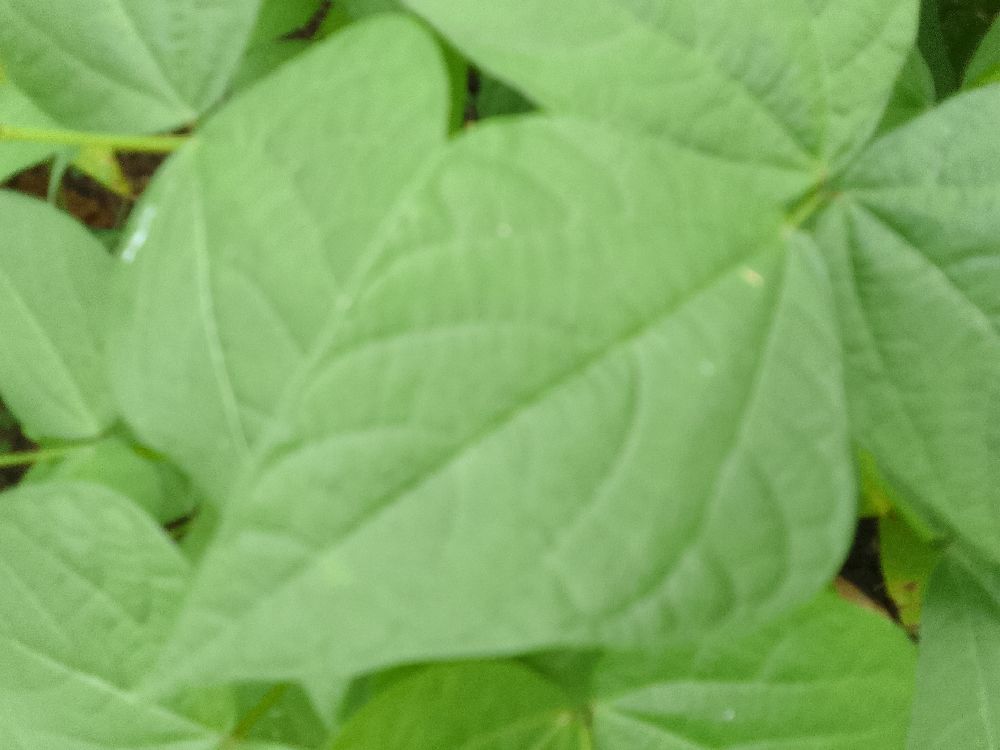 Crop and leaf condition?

common bean, healthy
